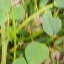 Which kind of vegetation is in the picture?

unstructured weed
